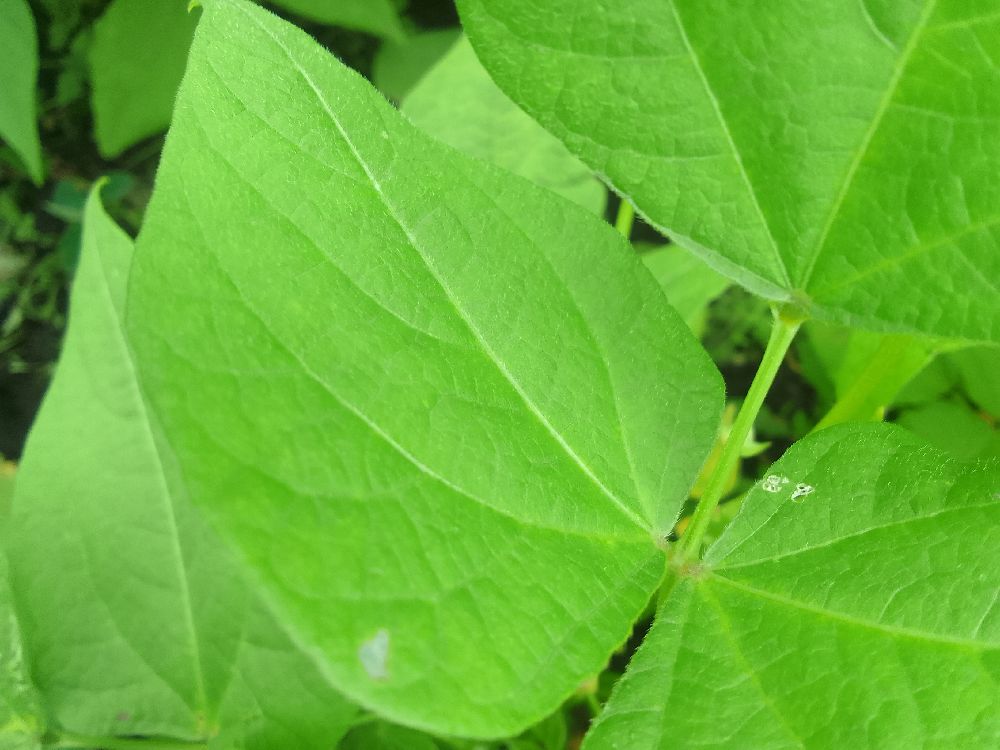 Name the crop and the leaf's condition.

common bean, healthy
